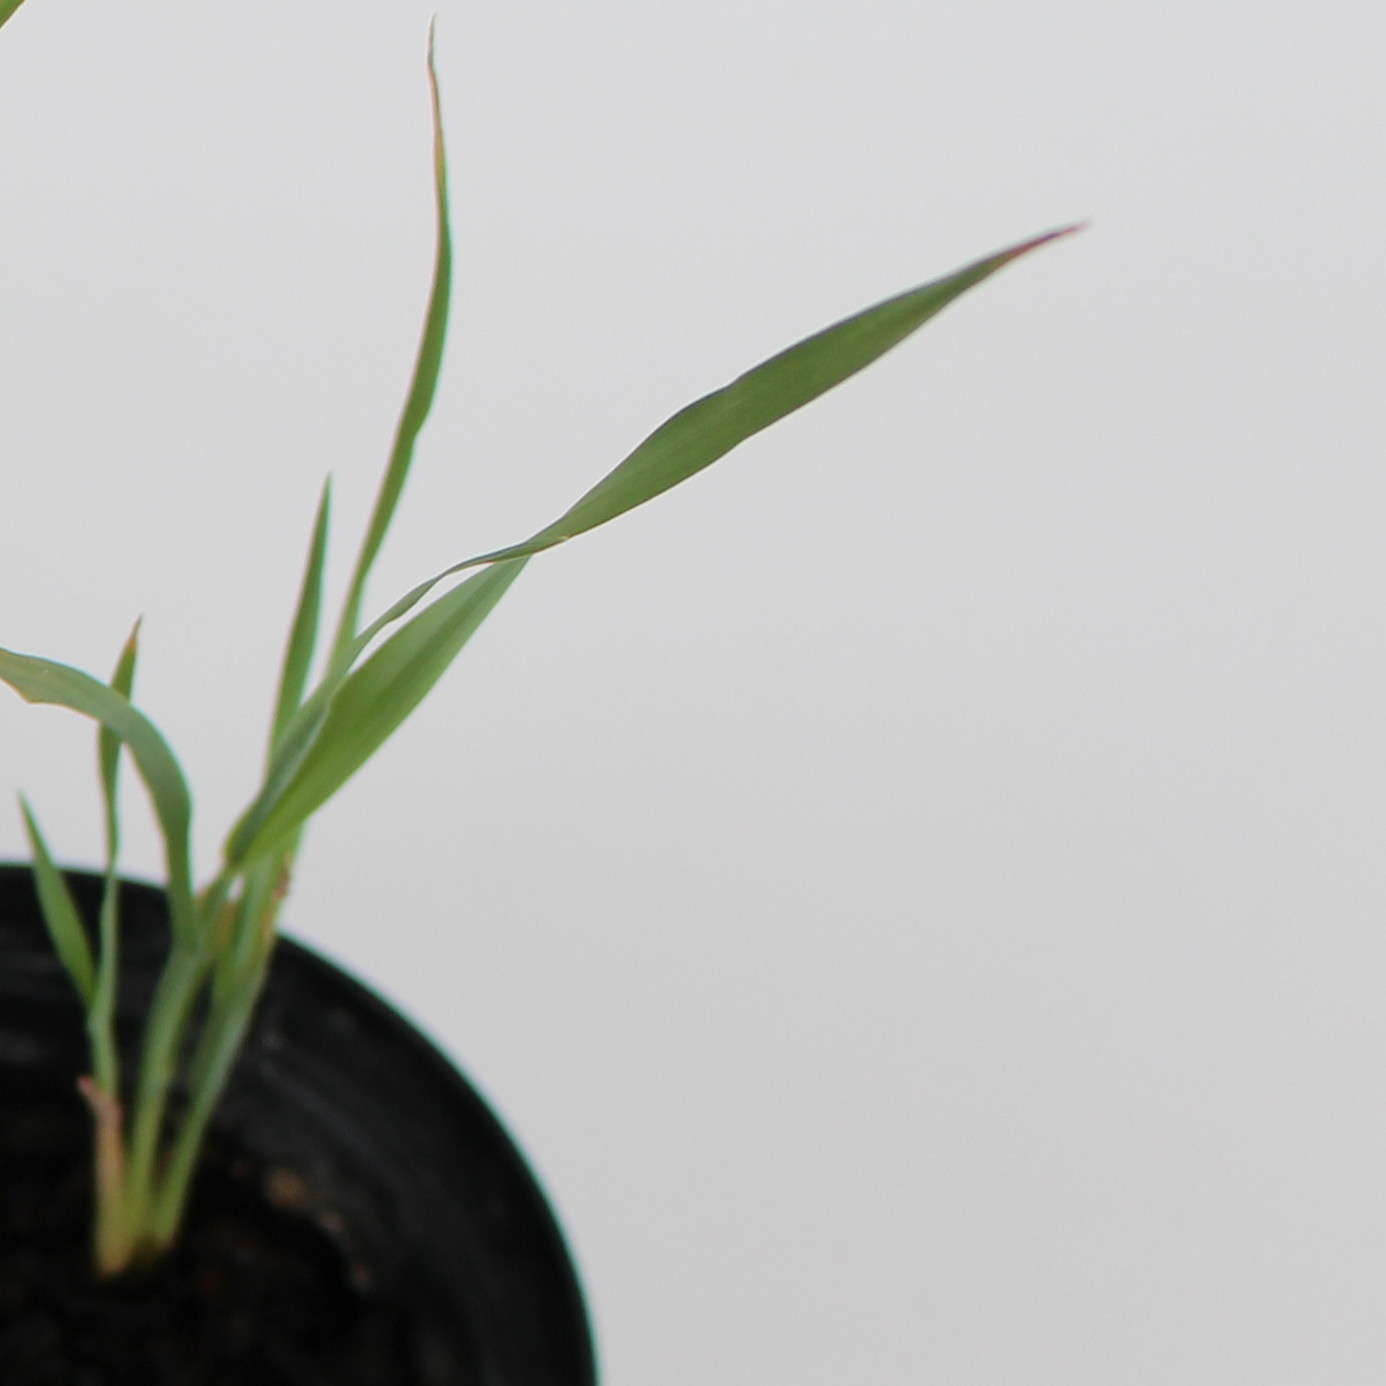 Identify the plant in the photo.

Avena sterilis
